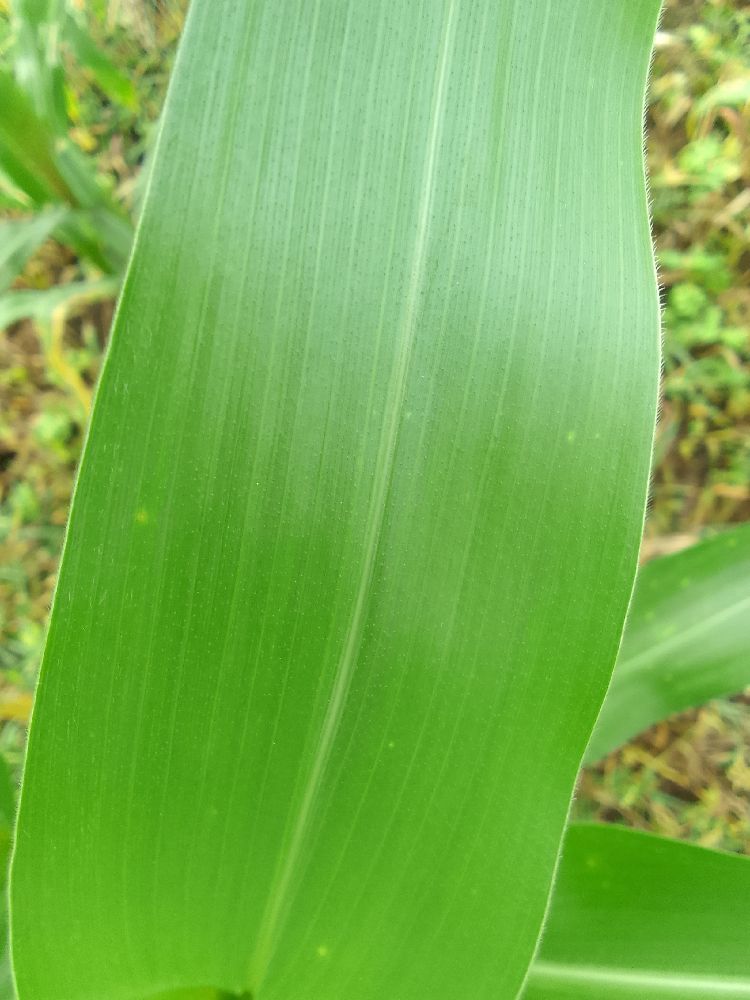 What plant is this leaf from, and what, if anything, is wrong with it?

maize, healthy
